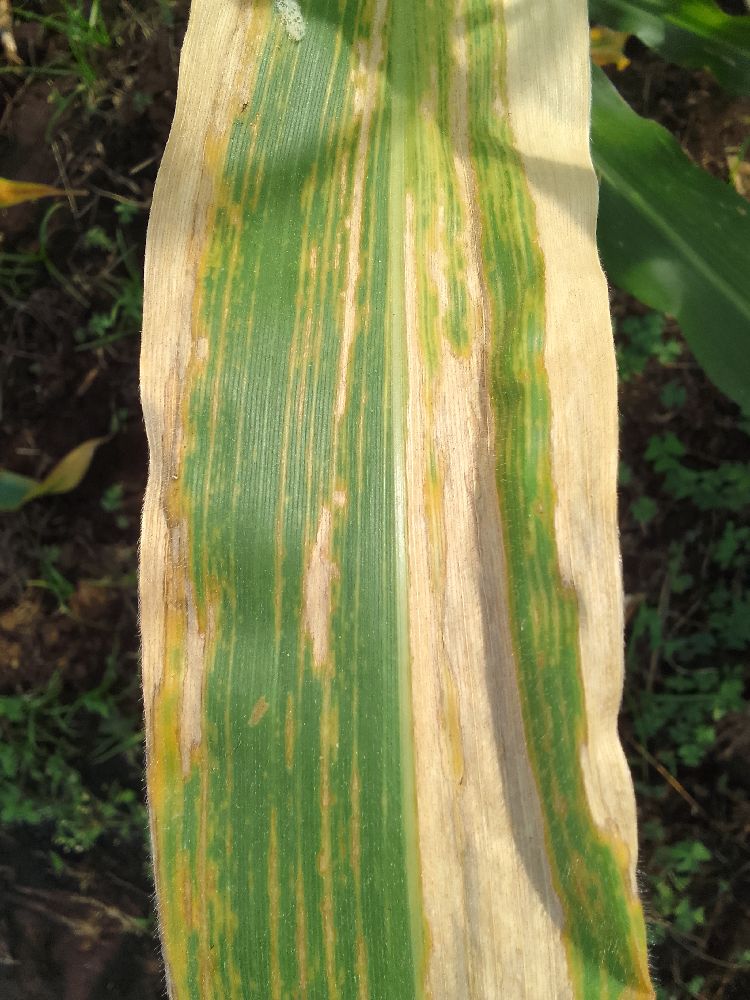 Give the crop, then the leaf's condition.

maize, maize lethal necrosis
